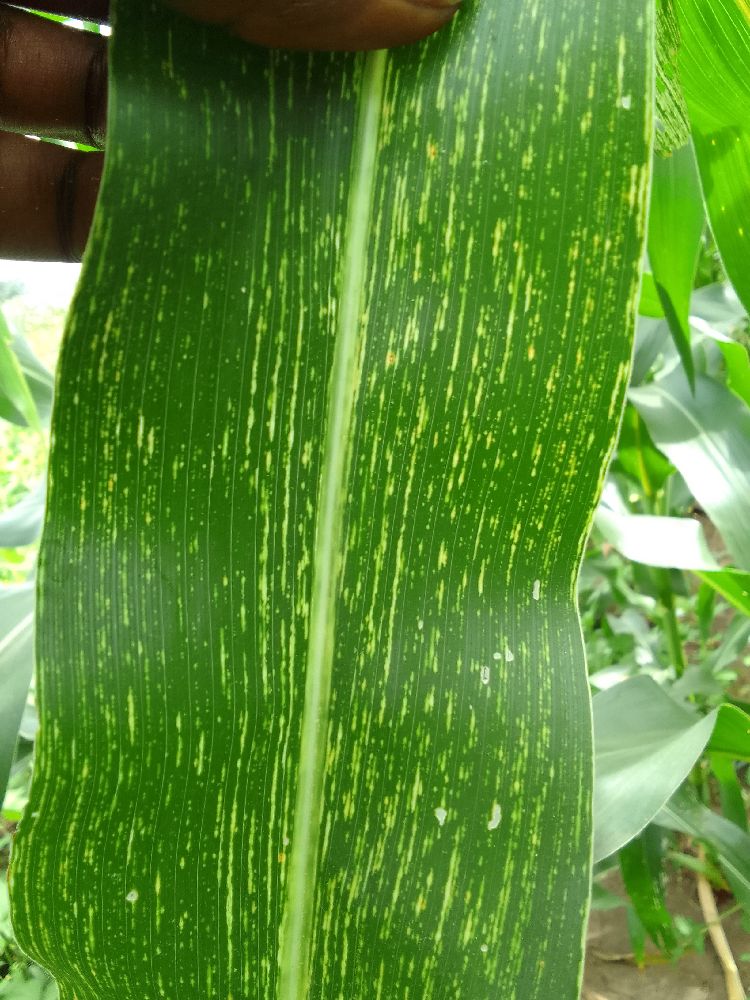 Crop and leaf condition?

maize, maize streak virus
